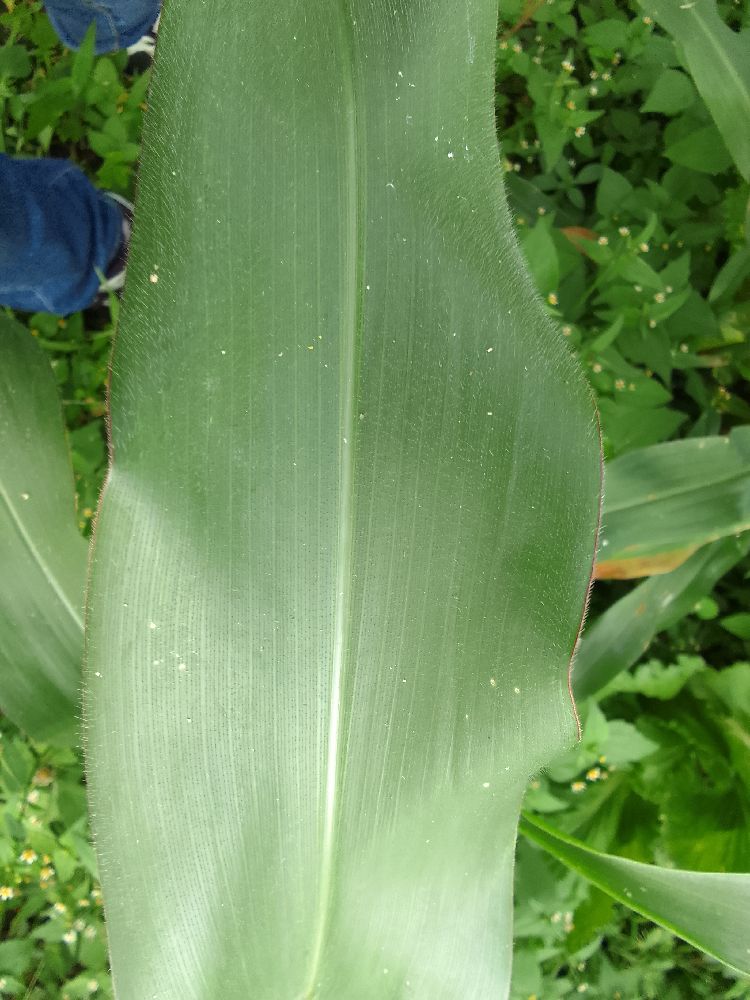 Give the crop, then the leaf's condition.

maize, healthy
